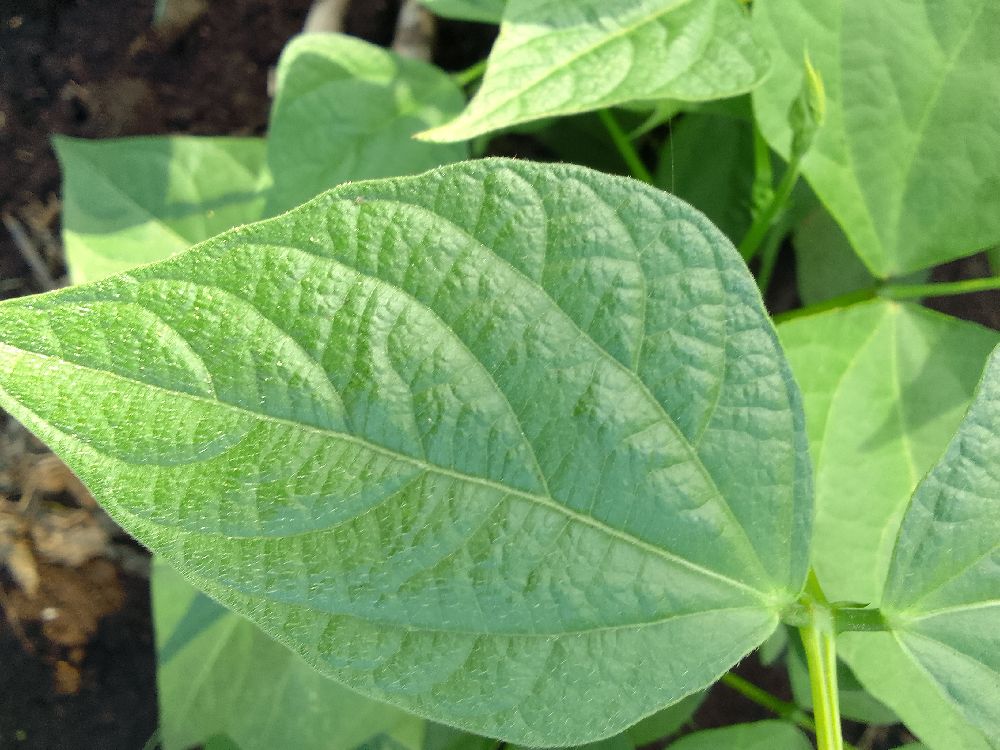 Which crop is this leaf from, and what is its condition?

common bean, healthy
